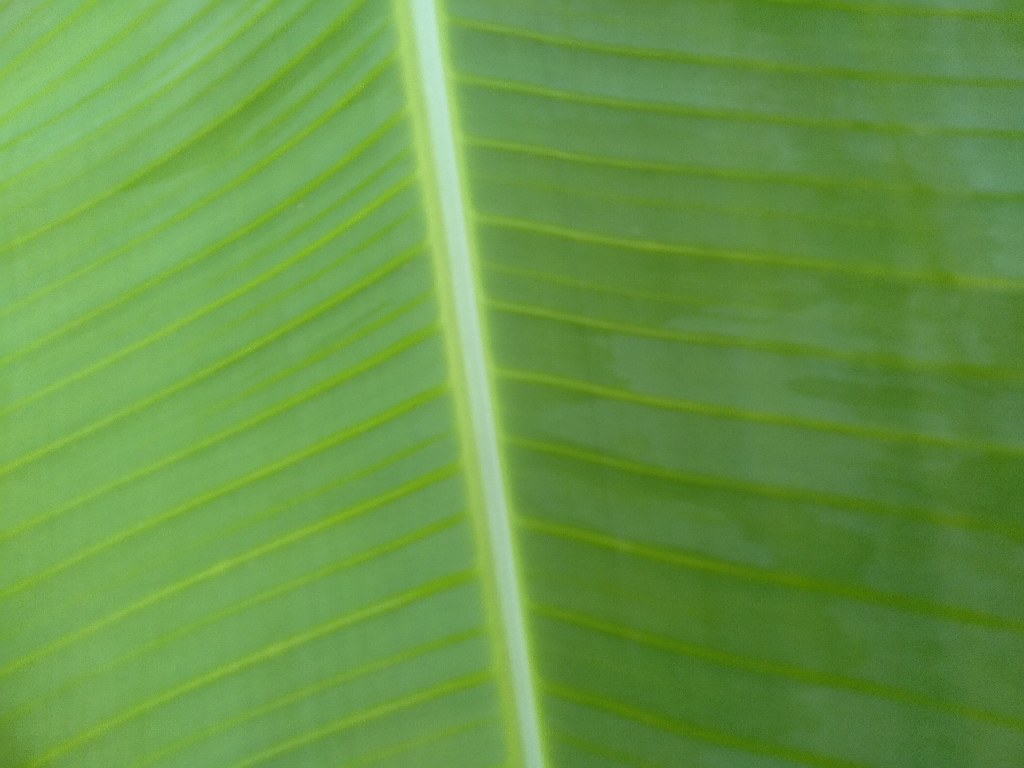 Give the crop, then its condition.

banana, healthy
